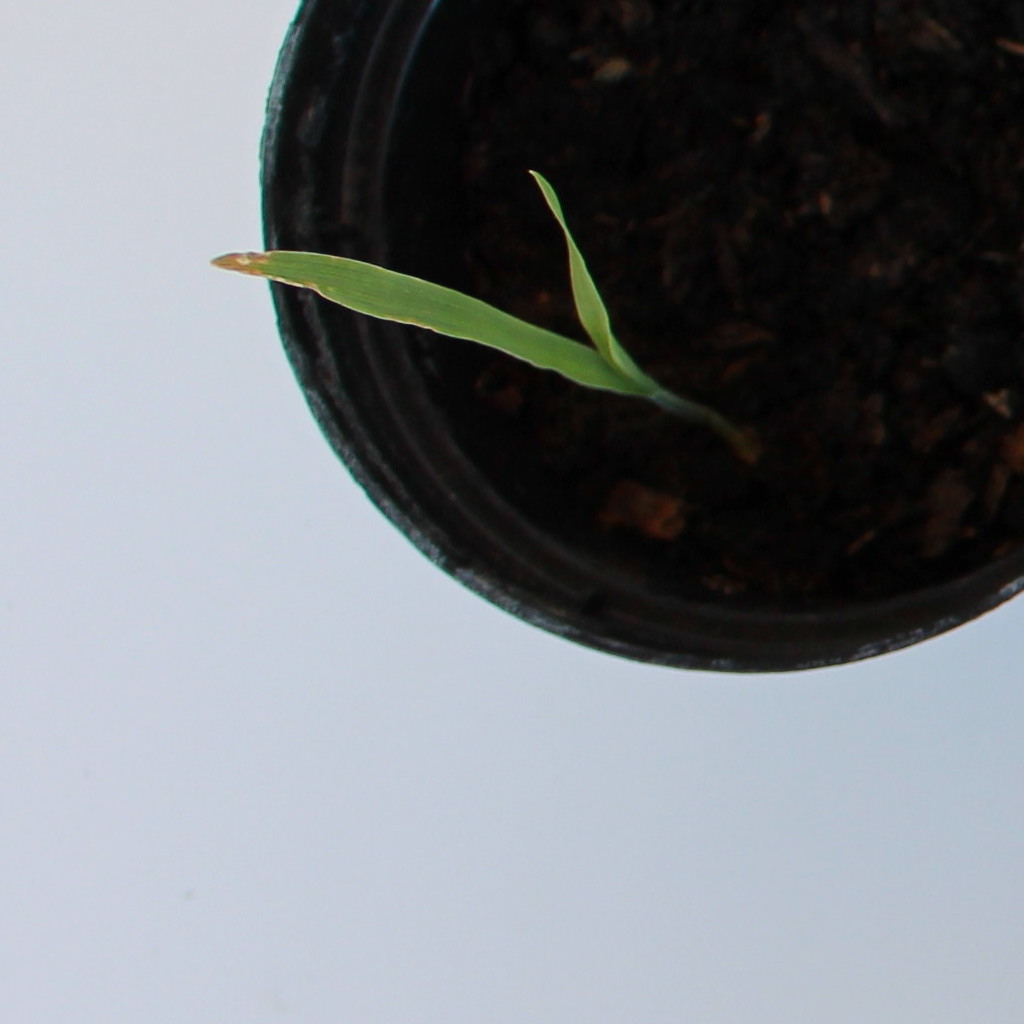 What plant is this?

Avena sterilis
